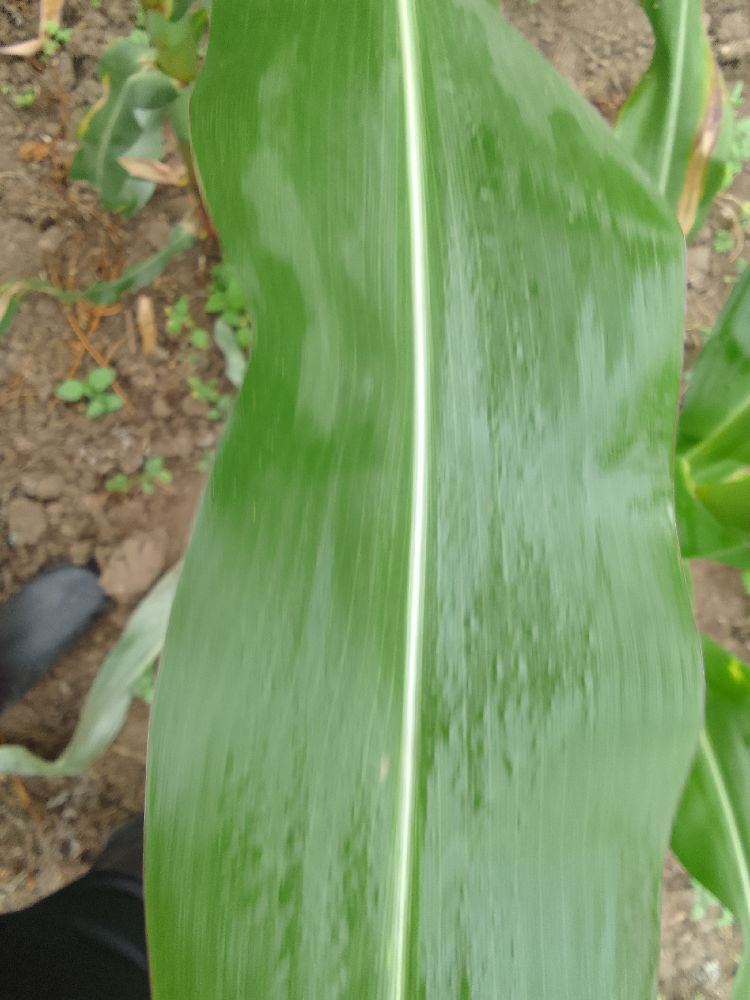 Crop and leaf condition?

maize, healthy
